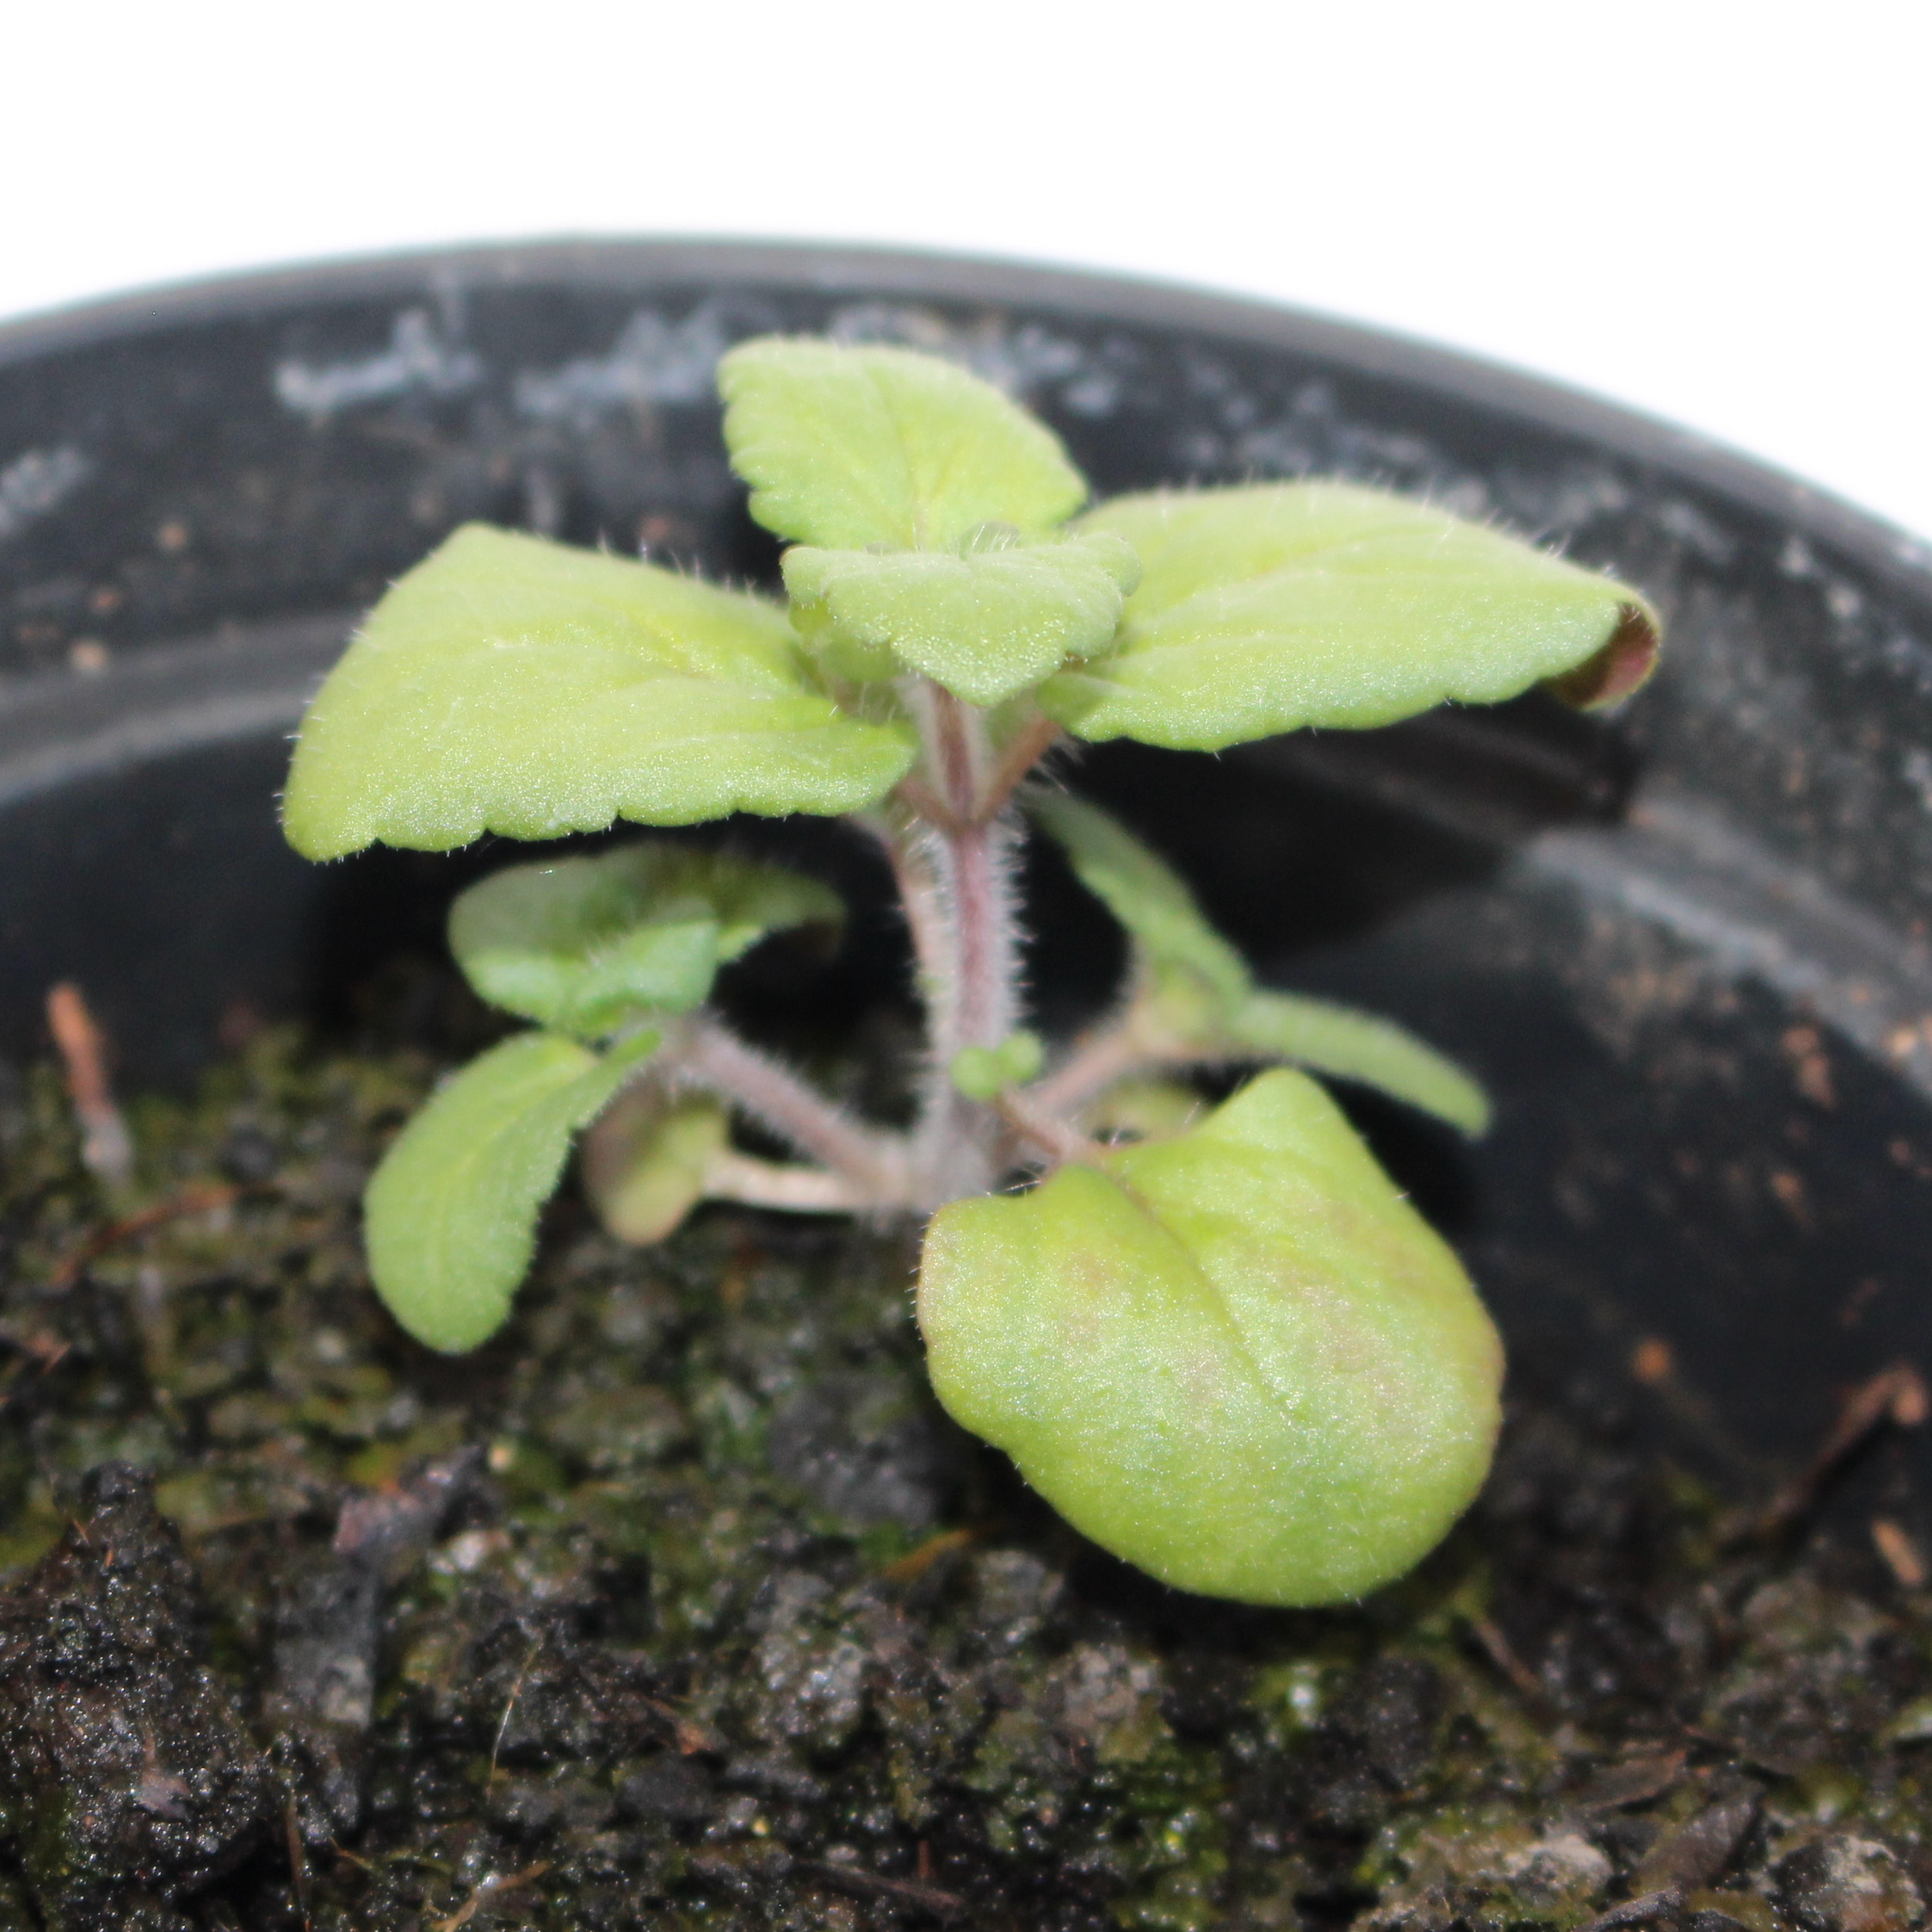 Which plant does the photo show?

Veronica persica
